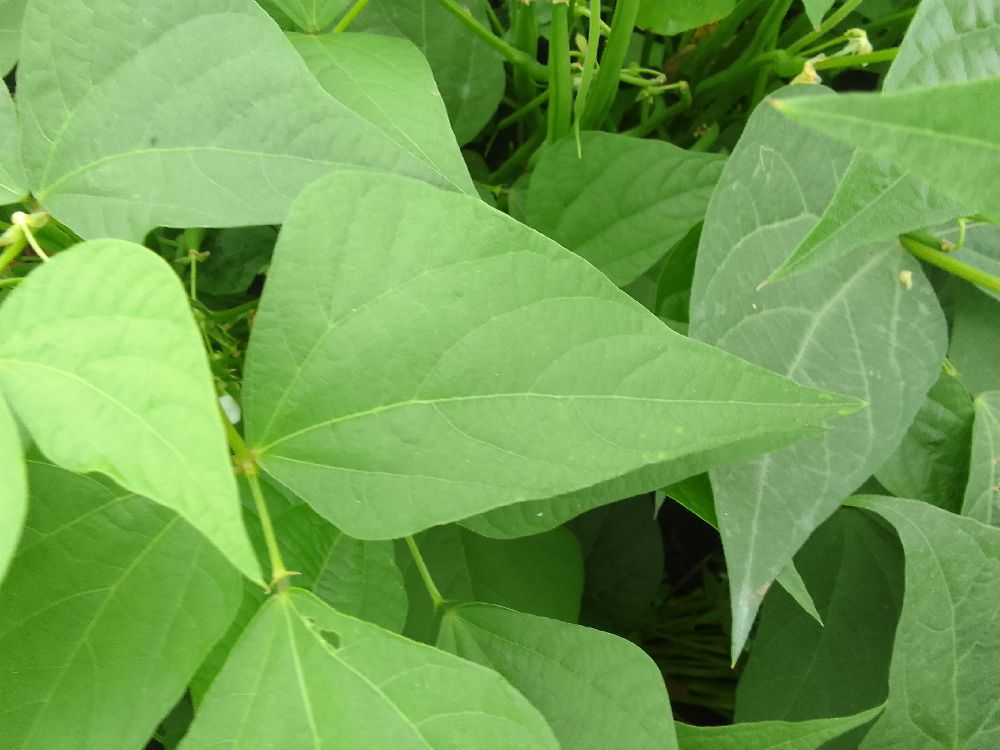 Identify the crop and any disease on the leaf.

common bean, healthy
